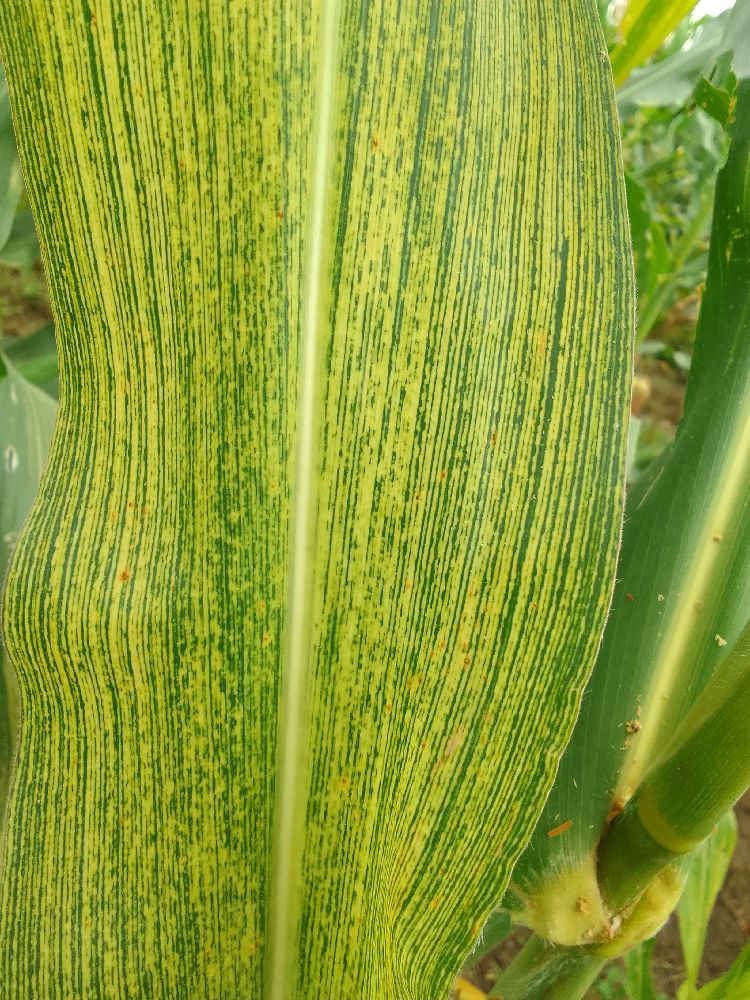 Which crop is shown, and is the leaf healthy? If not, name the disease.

maize, maize streak virus
